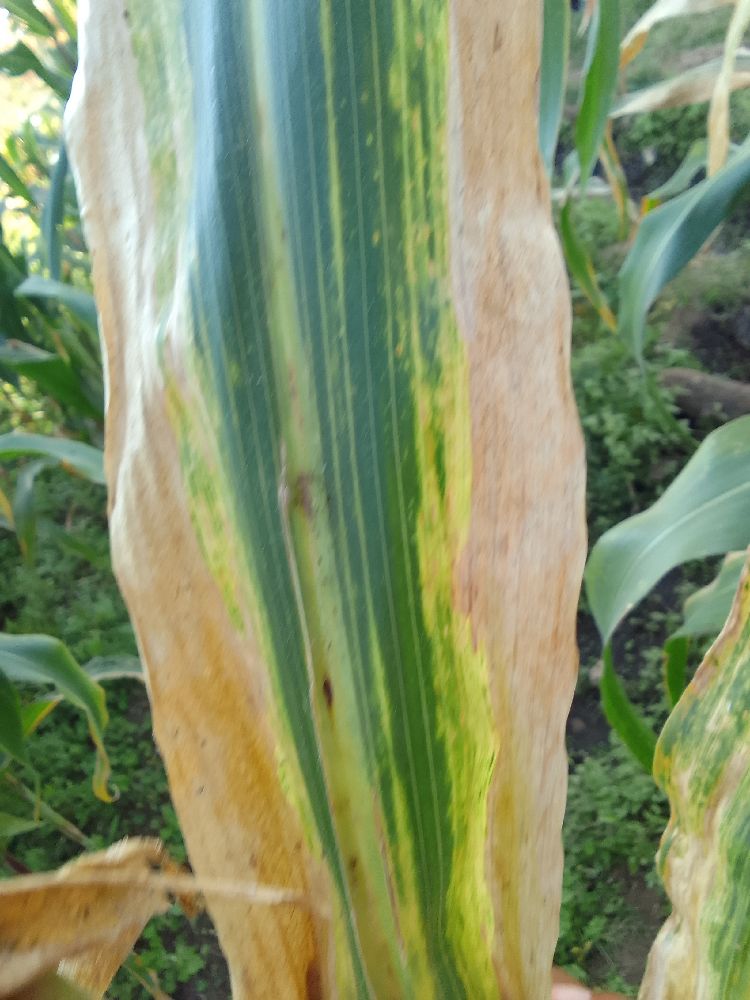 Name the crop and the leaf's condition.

maize, maize lethal necrosis
